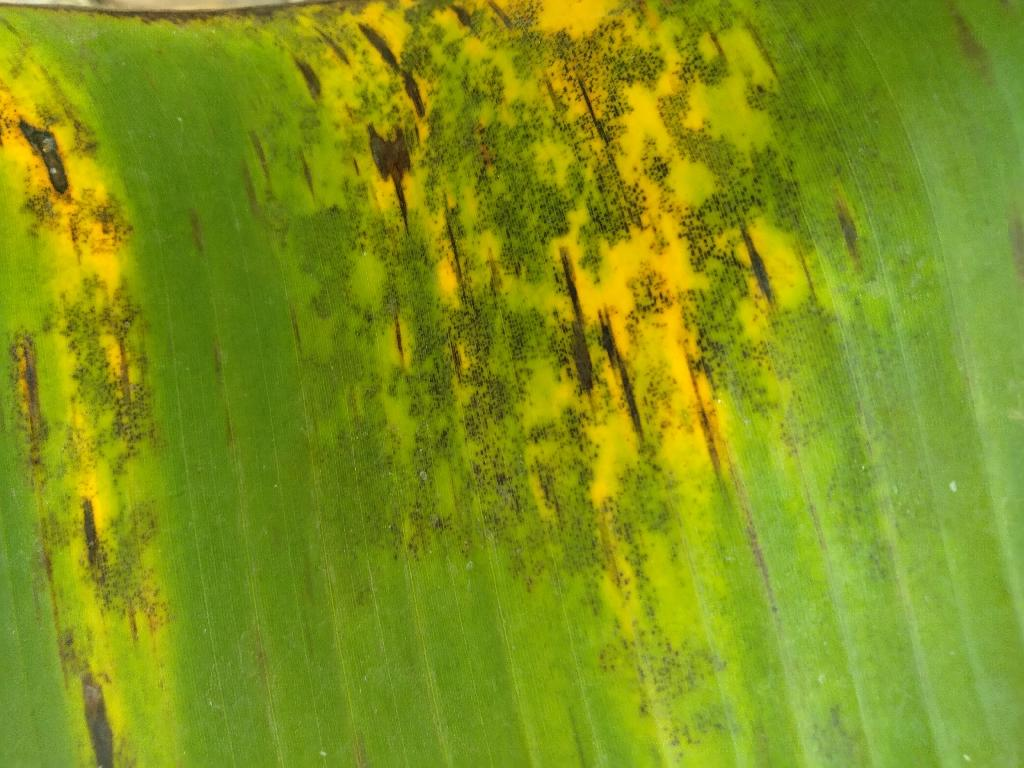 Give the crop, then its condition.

banana, black sigatoka
